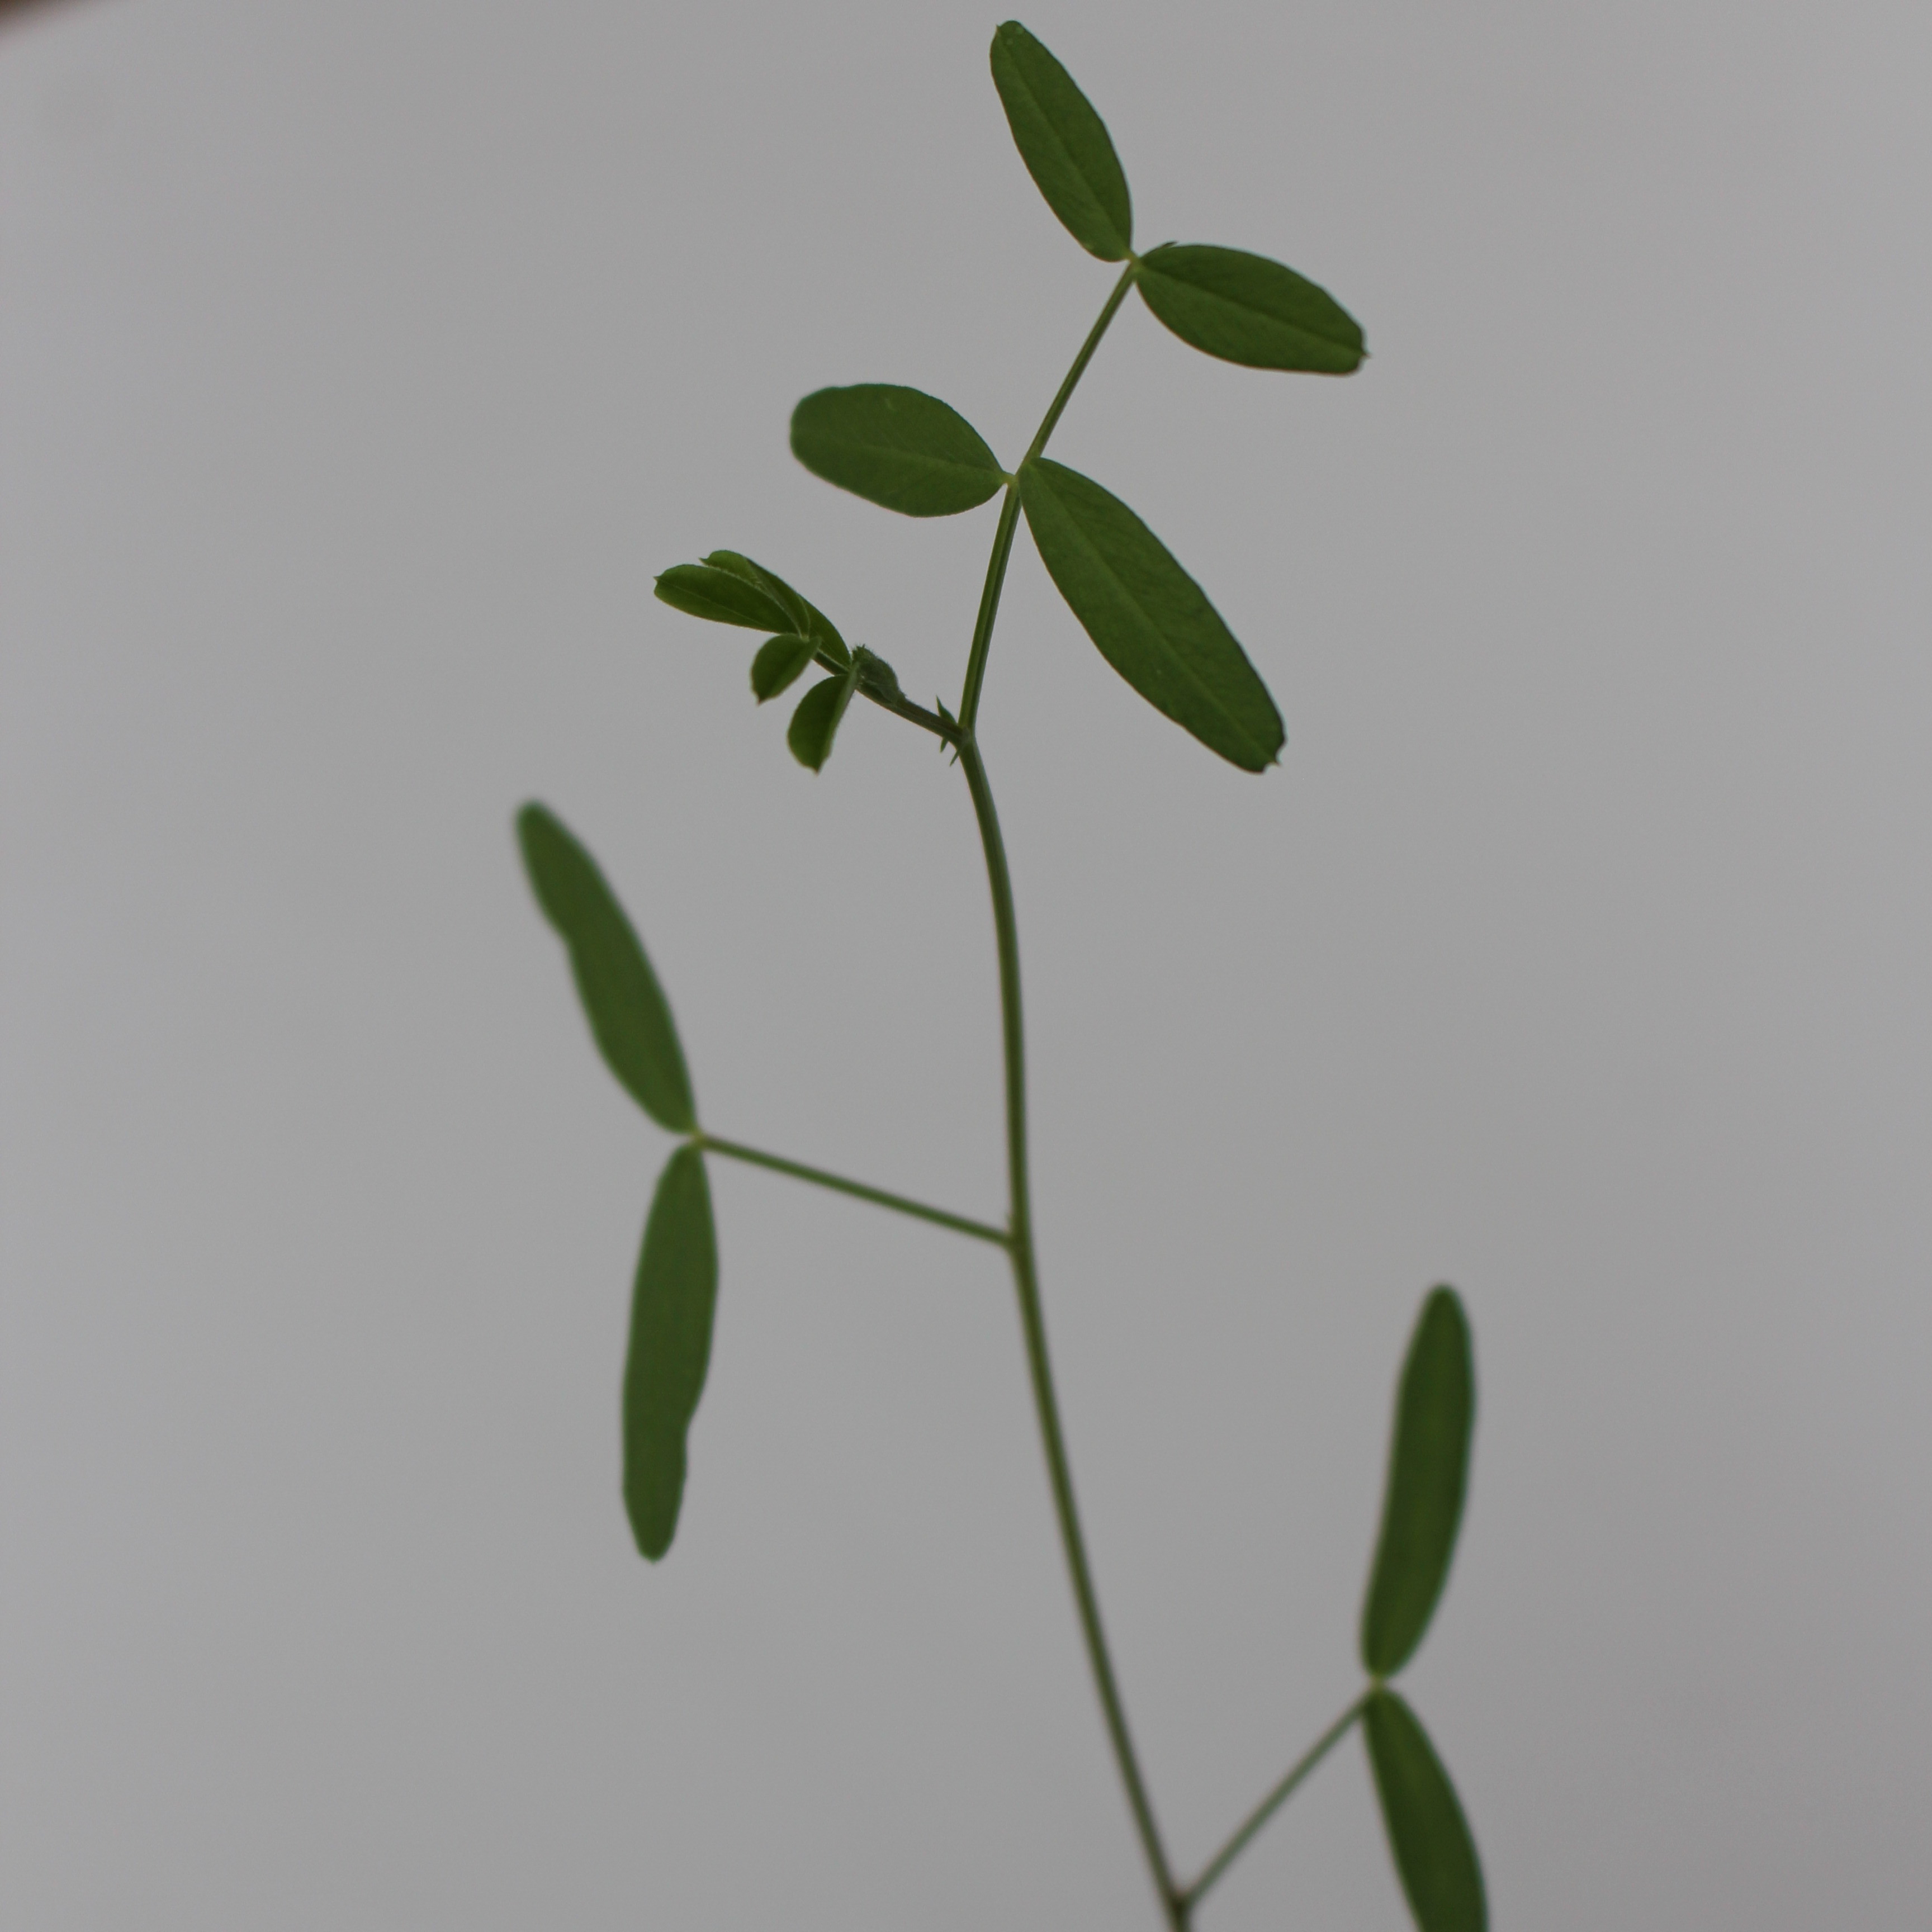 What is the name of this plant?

Vicia sativa
